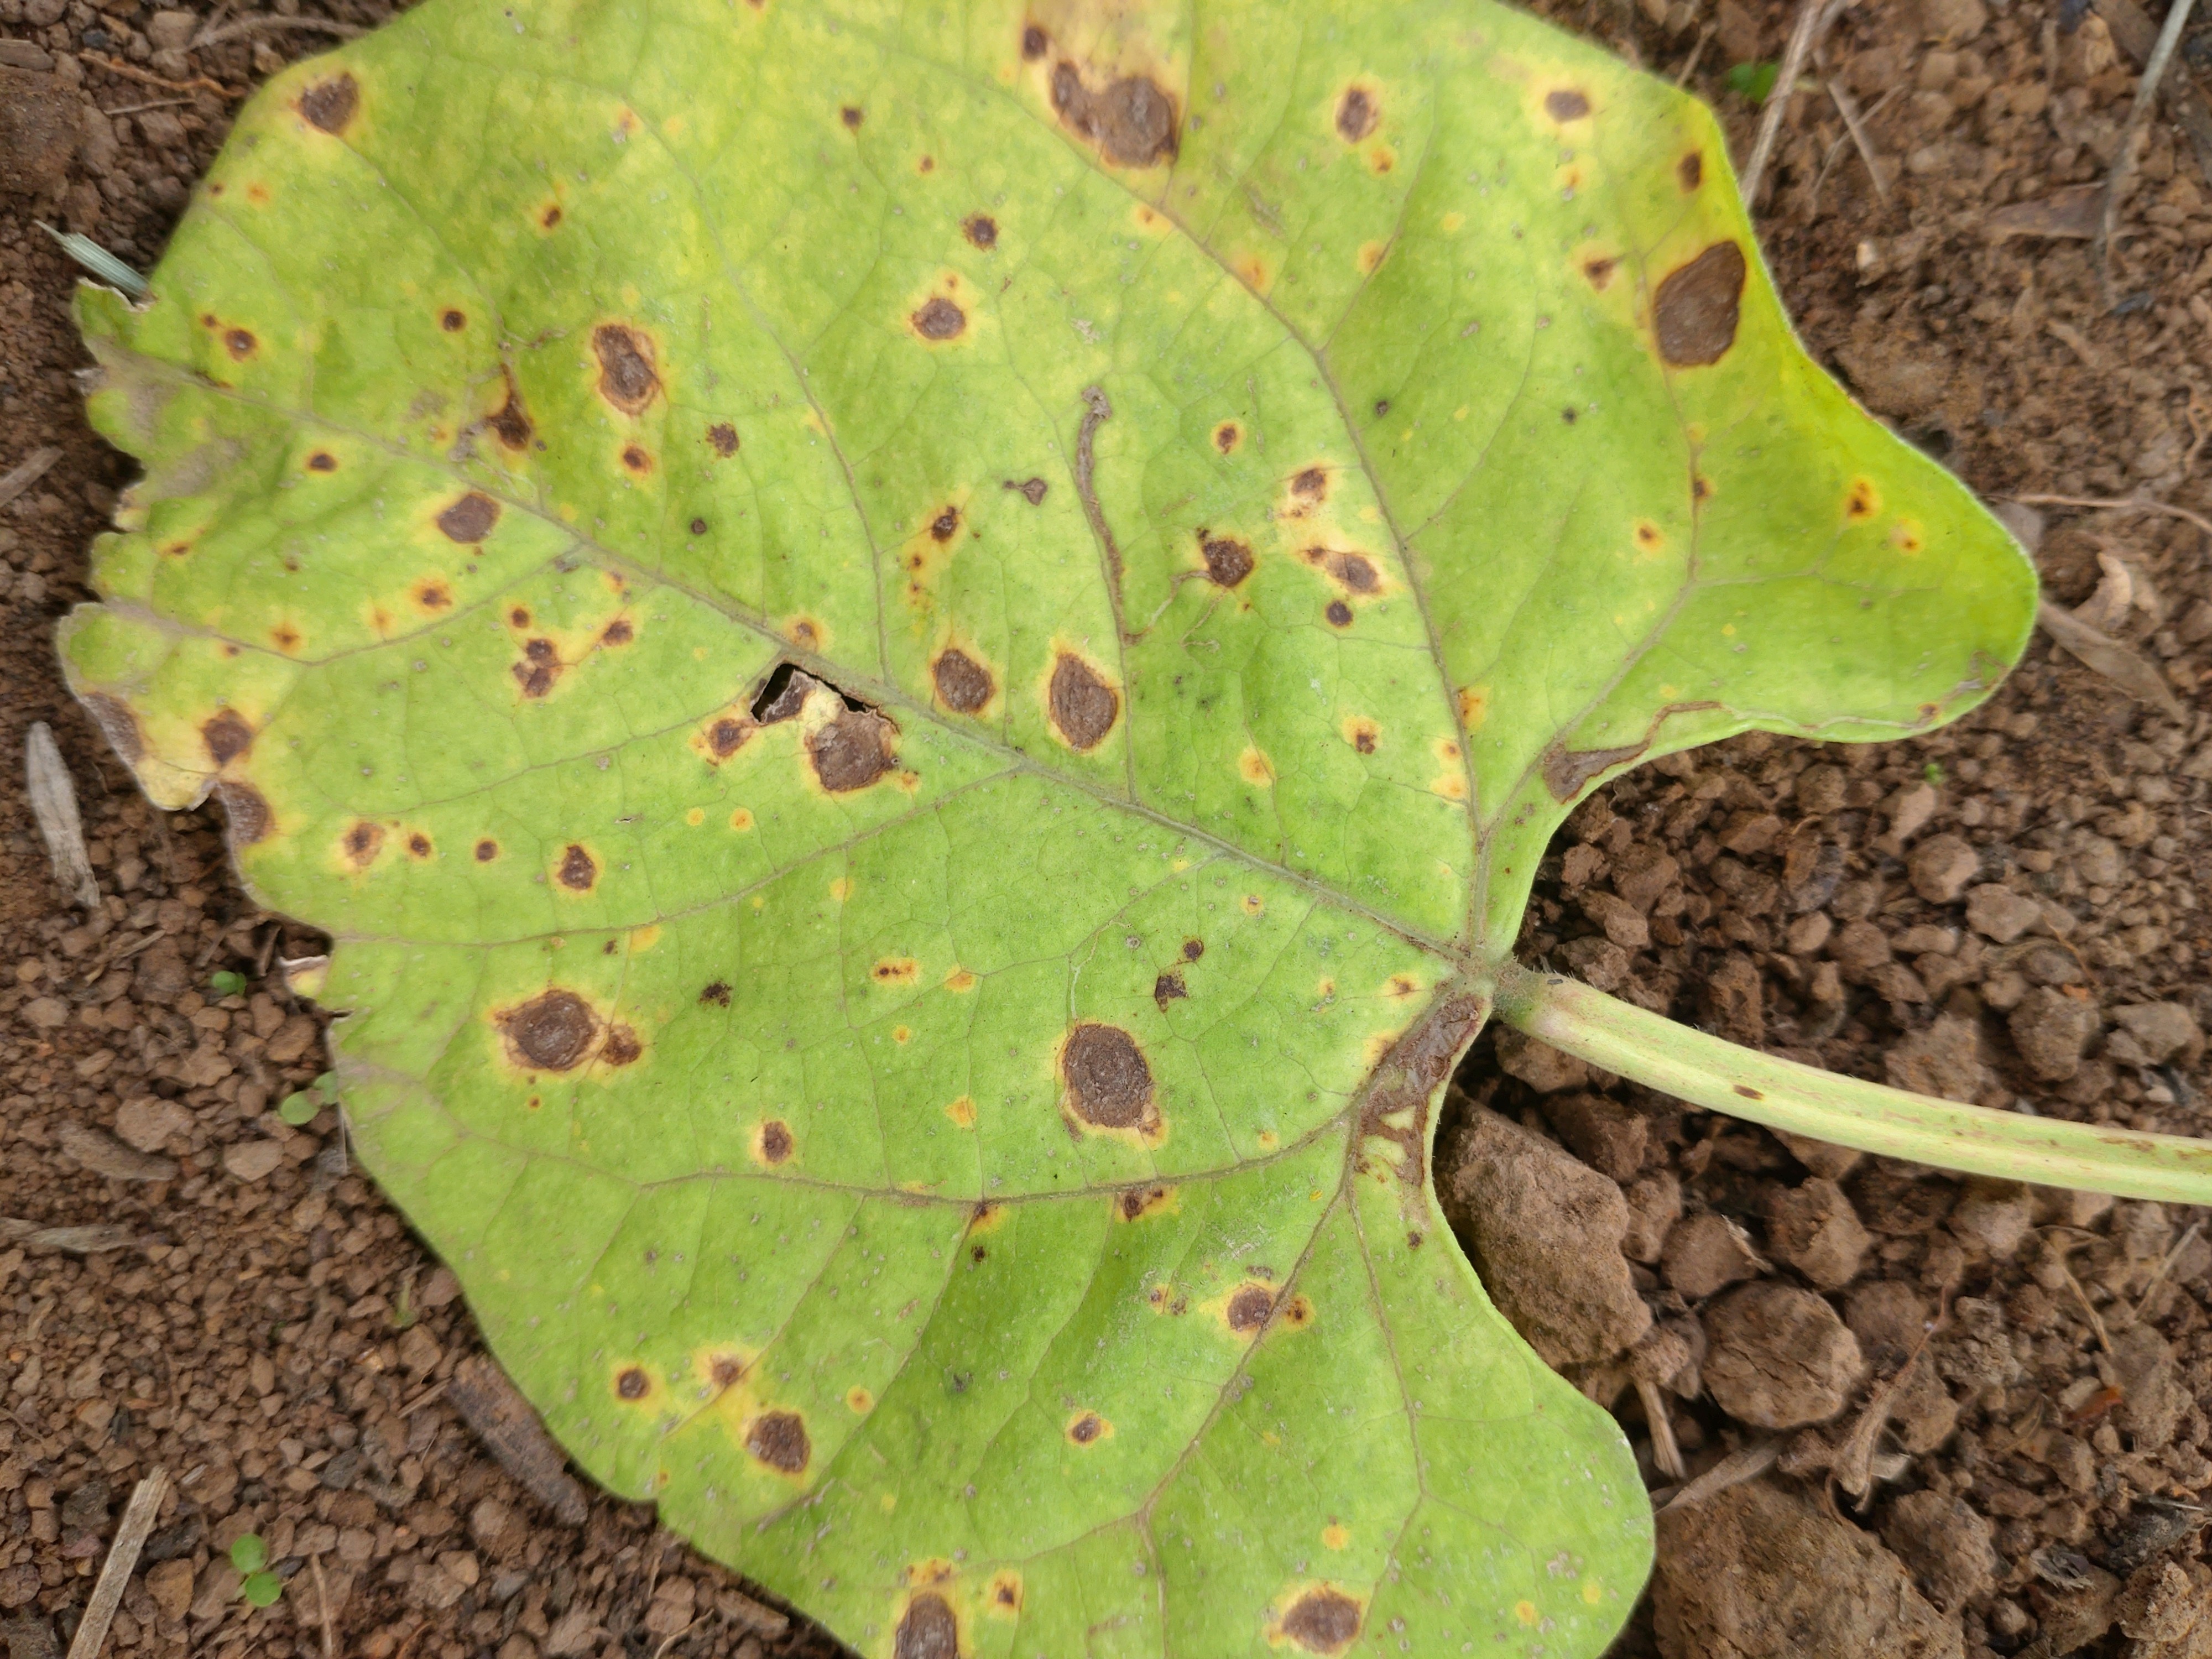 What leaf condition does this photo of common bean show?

rust
